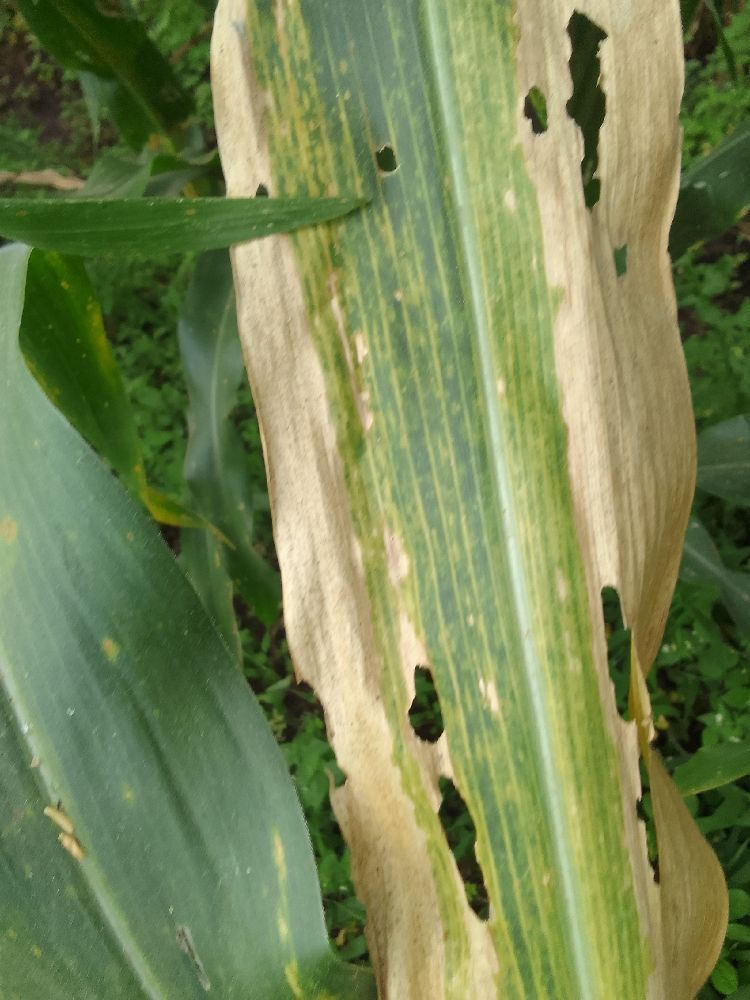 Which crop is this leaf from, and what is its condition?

maize, maize lethal necrosis
